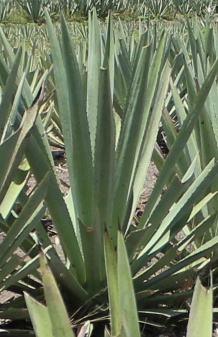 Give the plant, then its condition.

agave, spotted
